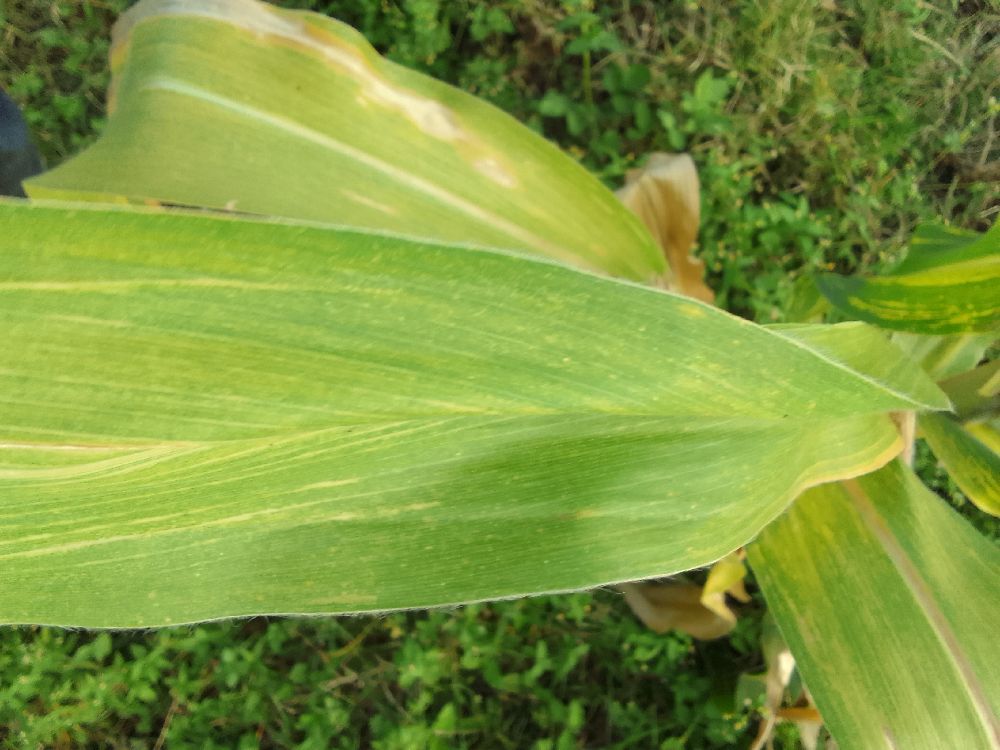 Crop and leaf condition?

maize, maize lethal necrosis
